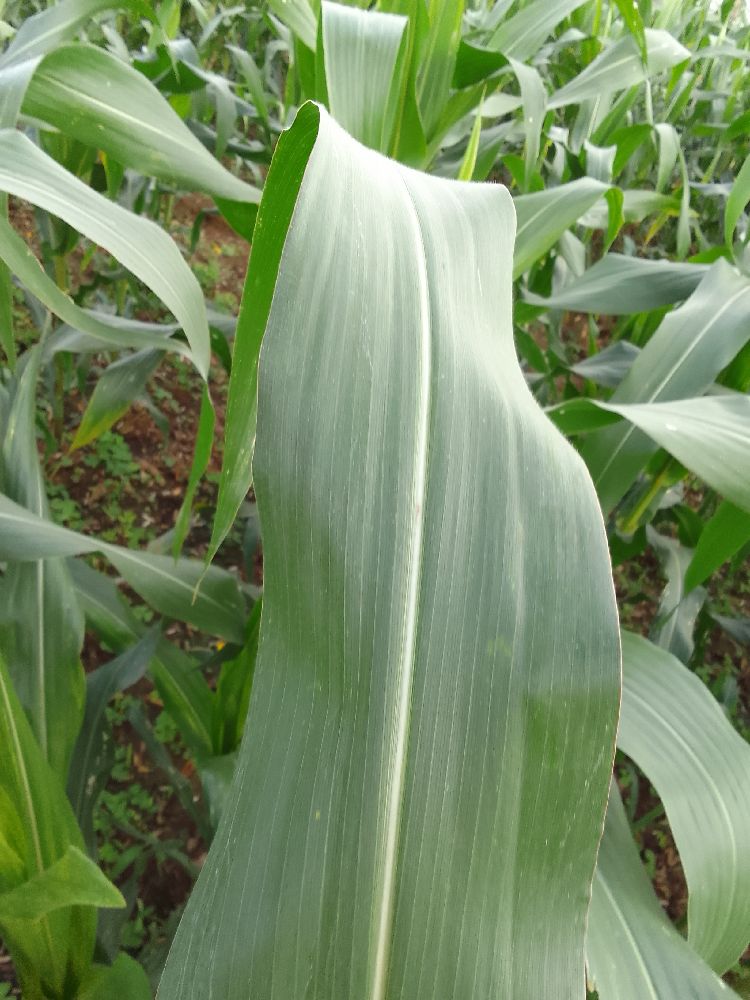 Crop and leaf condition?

maize, healthy
